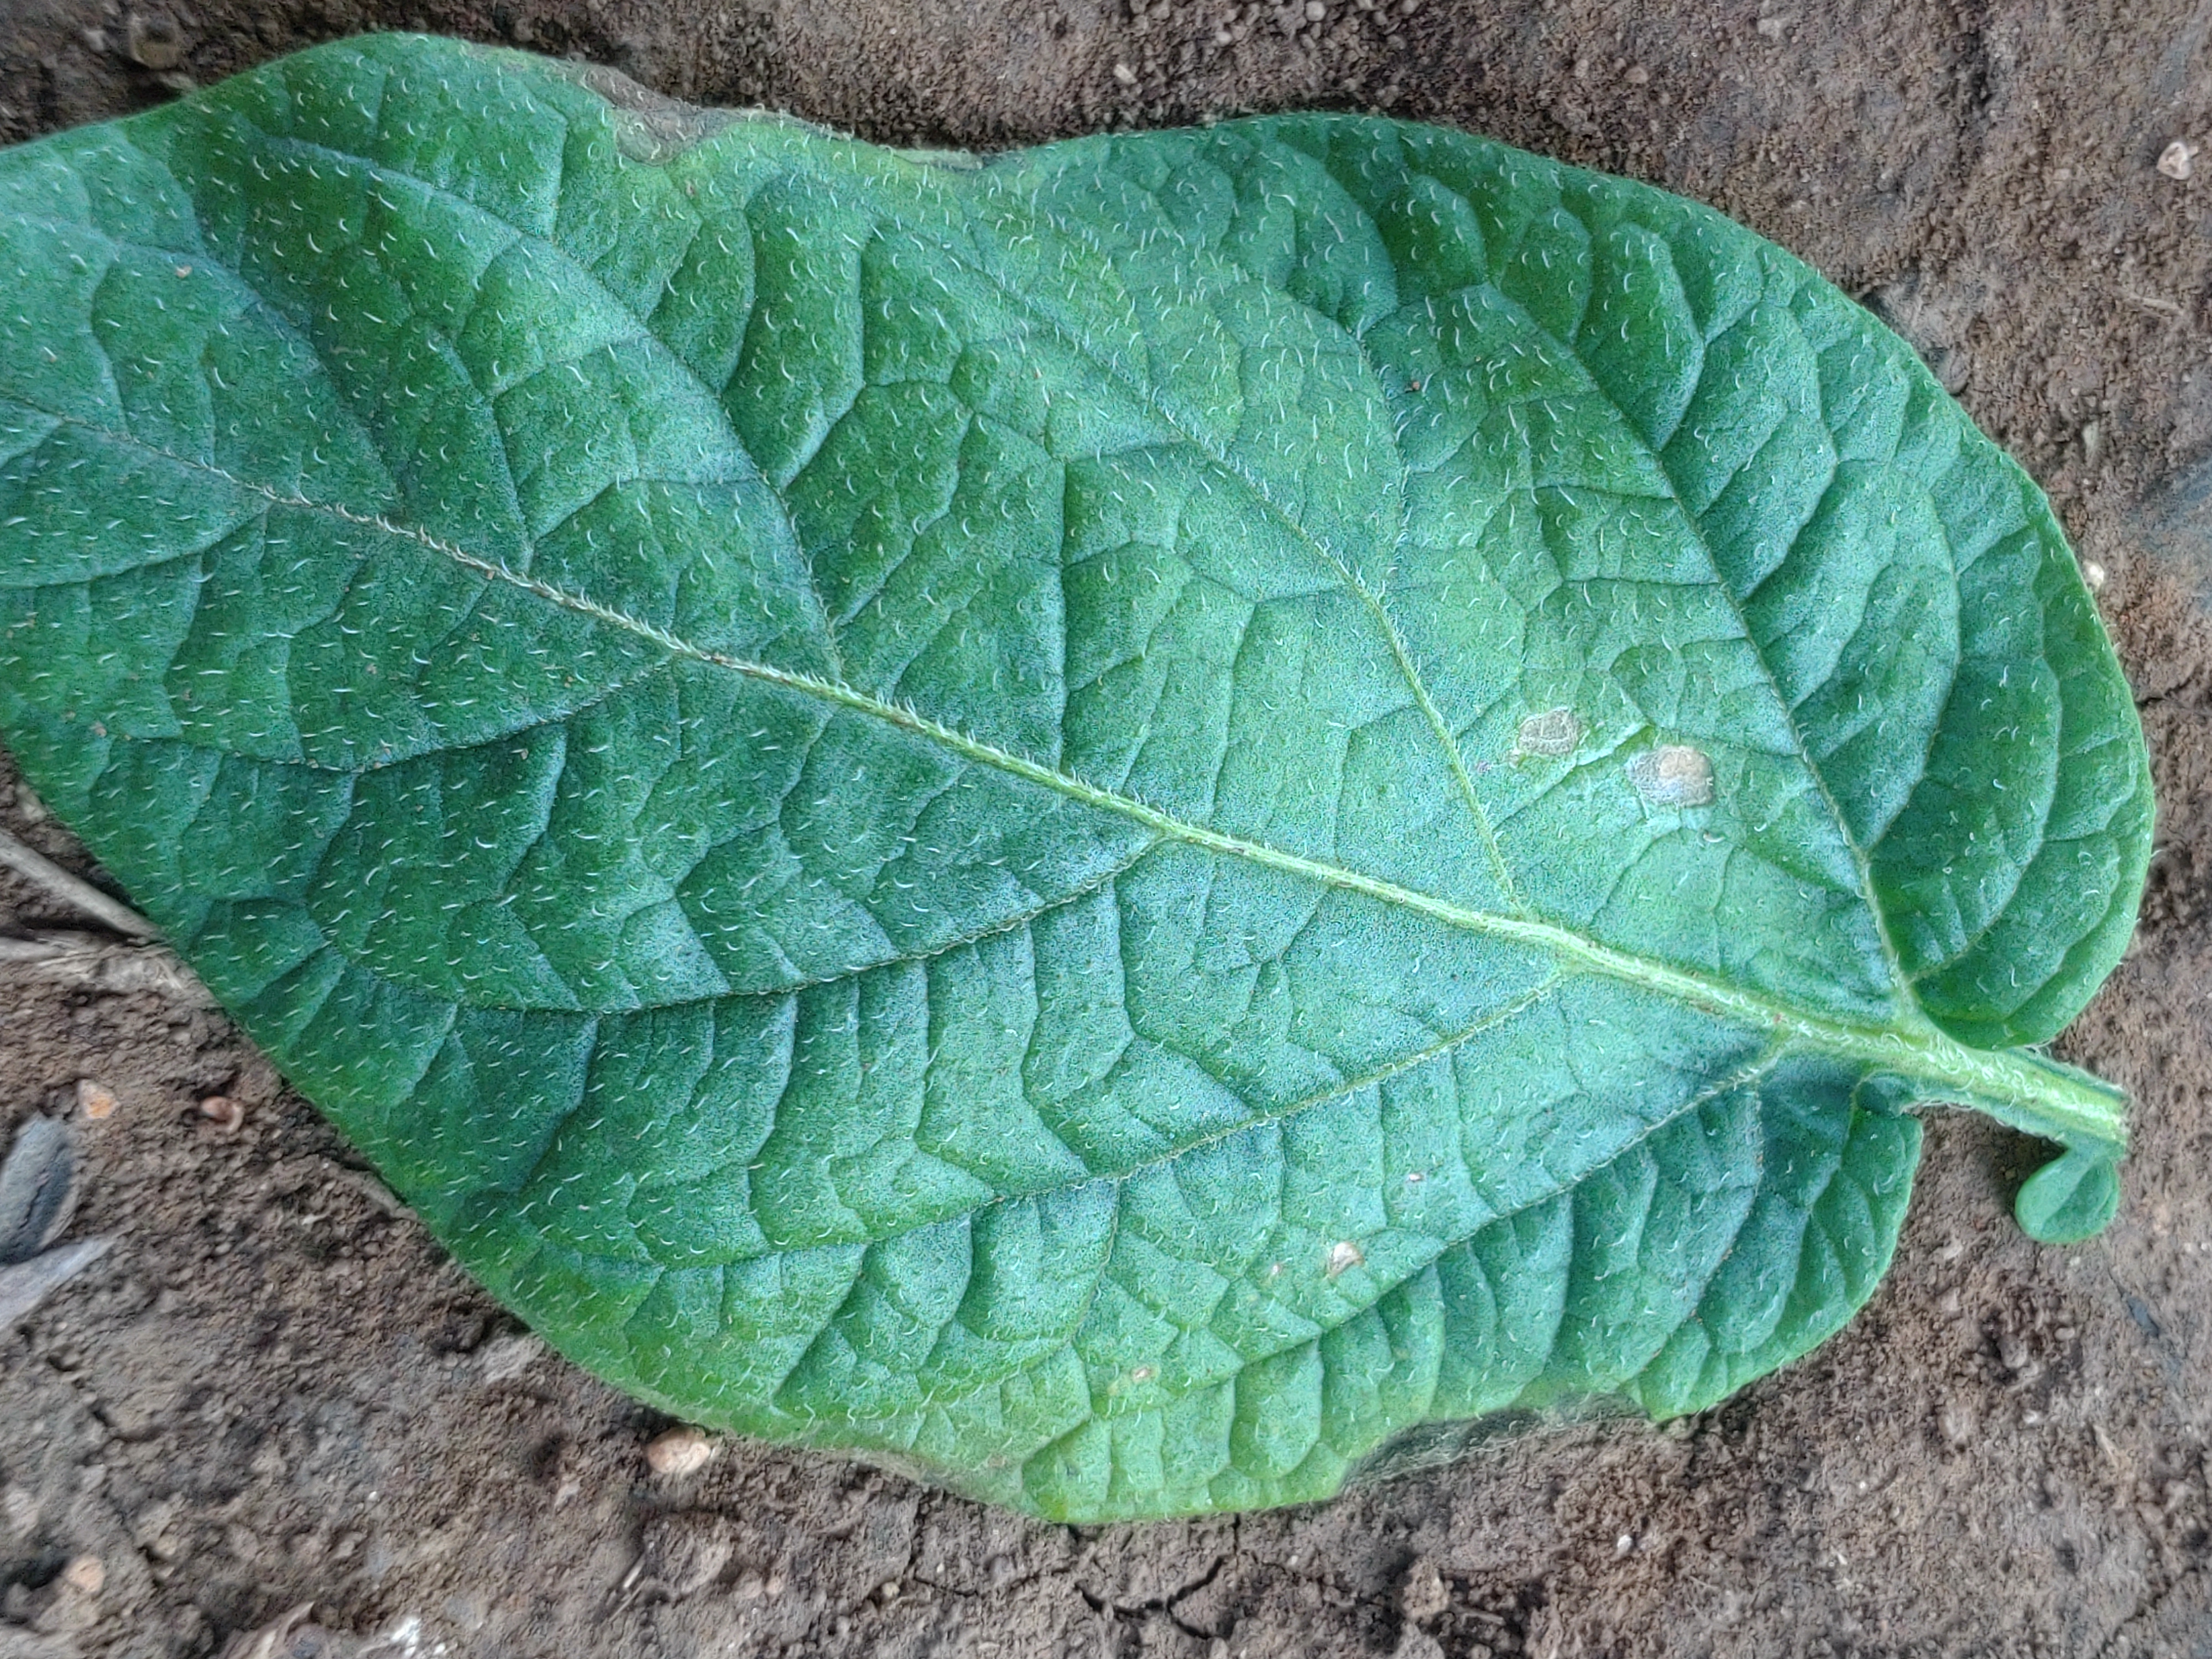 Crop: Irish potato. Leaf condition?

early blight
